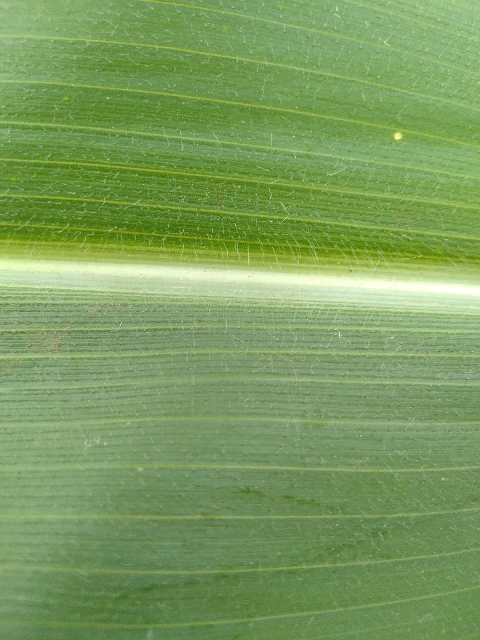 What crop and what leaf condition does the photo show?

maize, healthy
